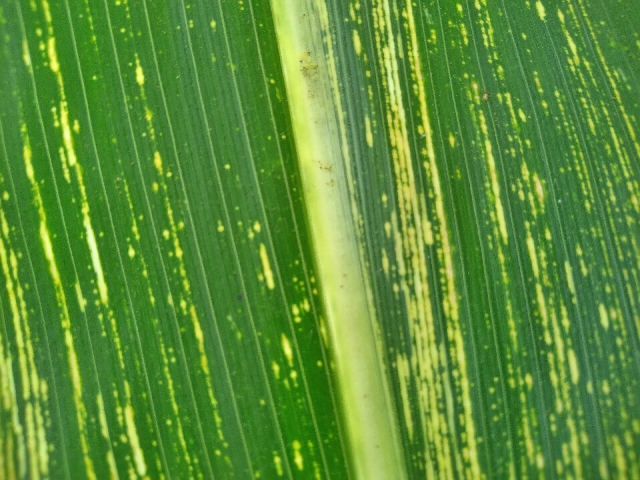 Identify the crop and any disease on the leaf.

maize, maize streak virus
